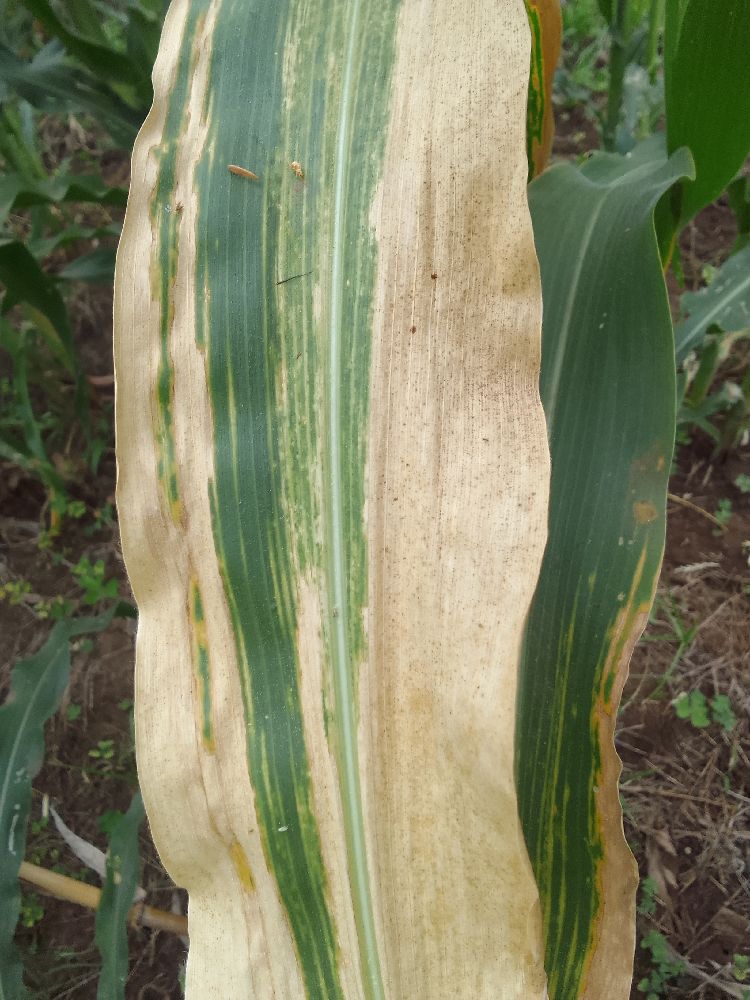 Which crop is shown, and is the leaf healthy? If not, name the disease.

maize, maize lethal necrosis
